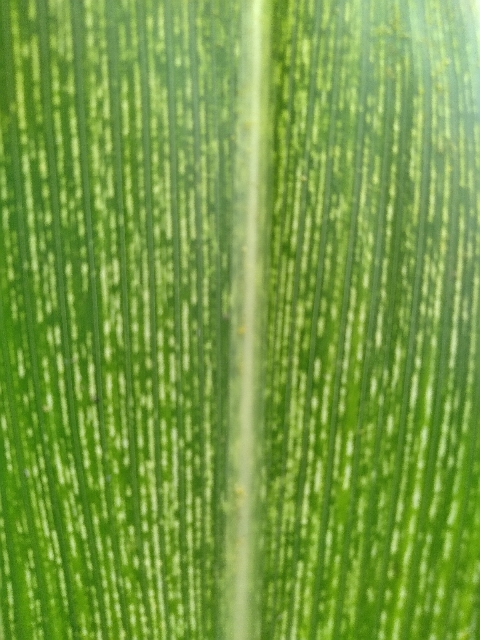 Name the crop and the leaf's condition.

maize, maize streak virus
